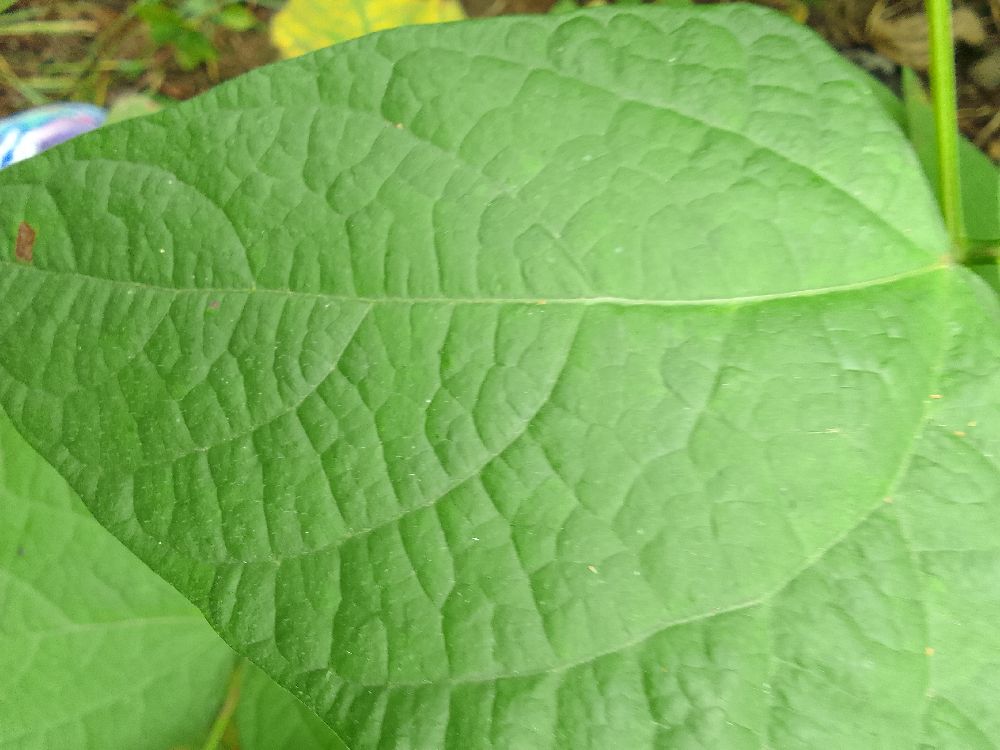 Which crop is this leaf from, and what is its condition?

common bean, healthy
